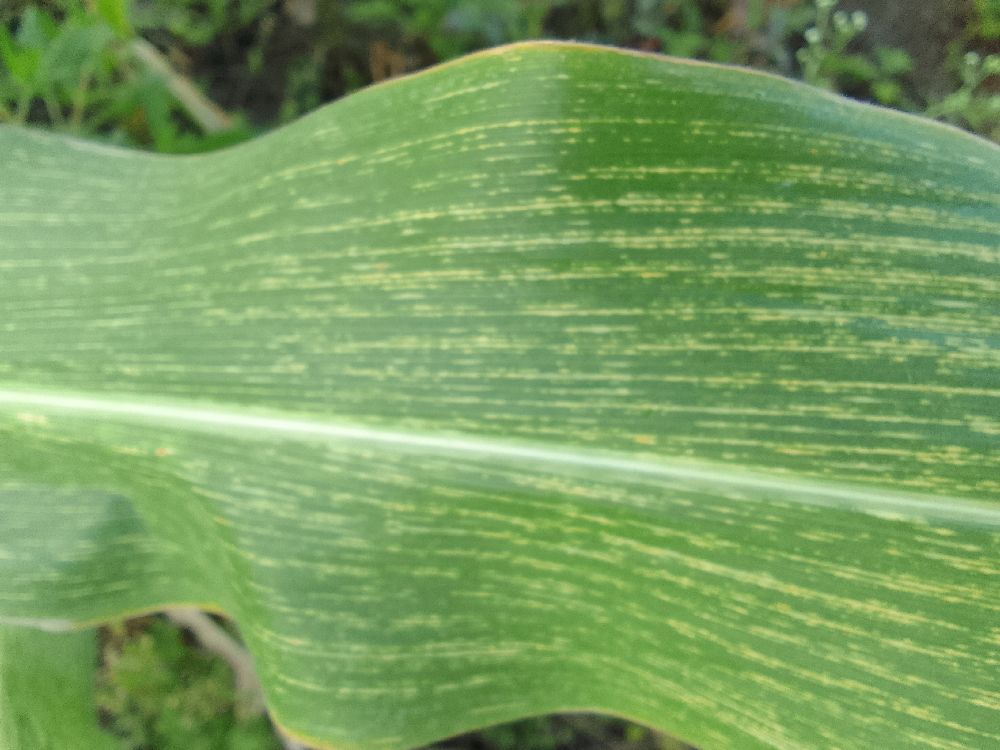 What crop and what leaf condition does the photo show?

maize, maize streak virus
